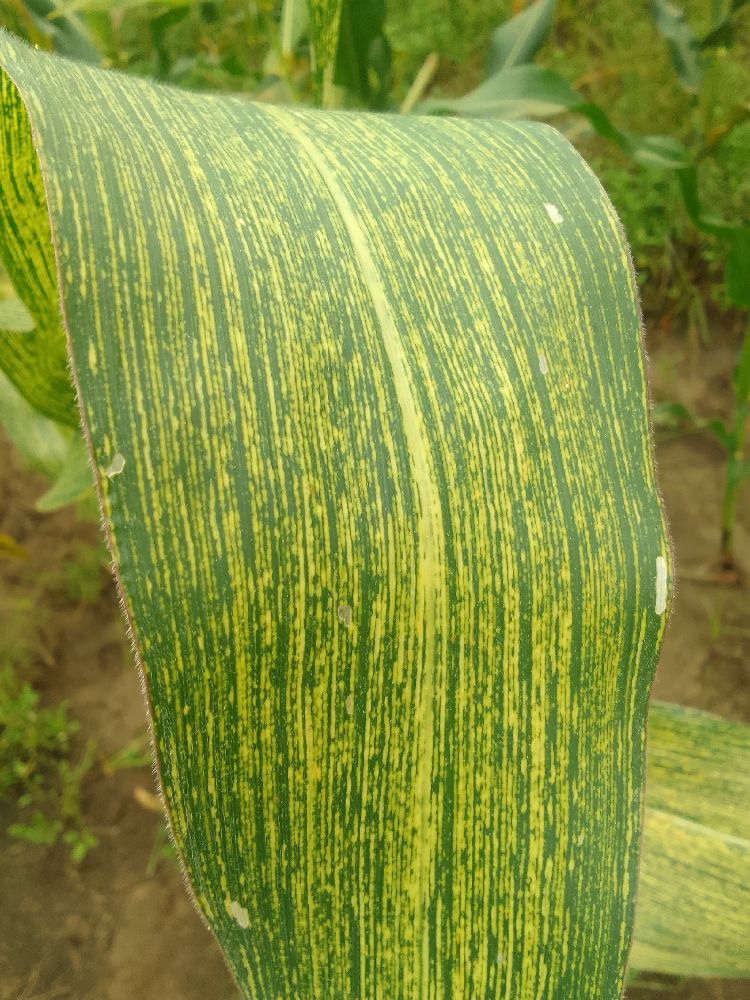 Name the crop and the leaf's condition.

maize, maize streak virus
